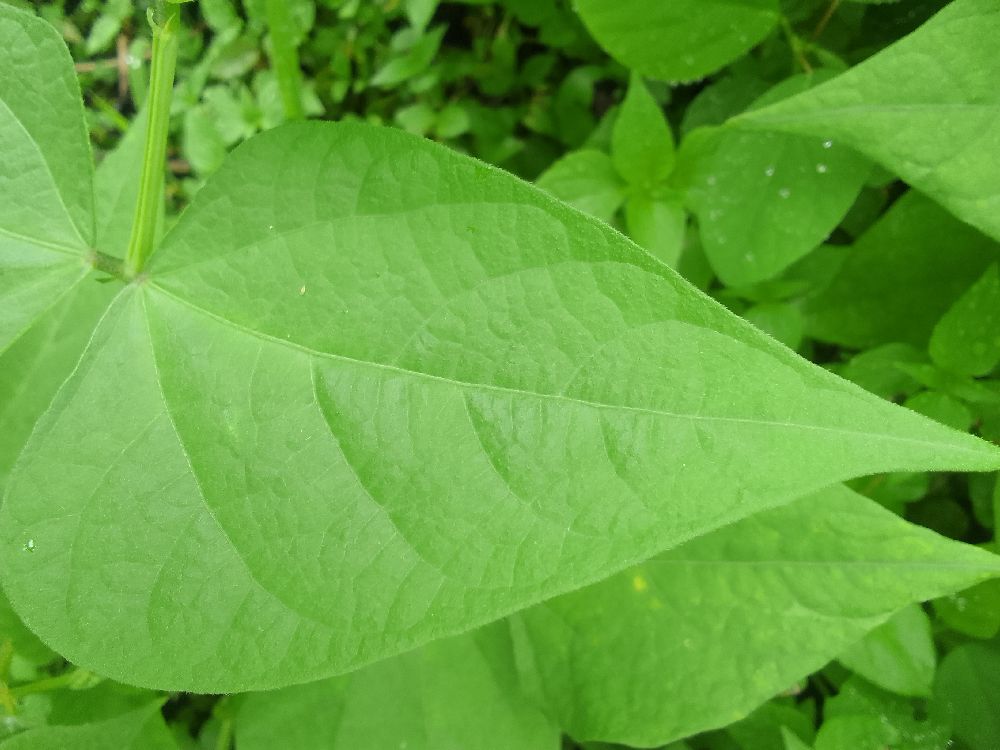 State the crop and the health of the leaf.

common bean, healthy
